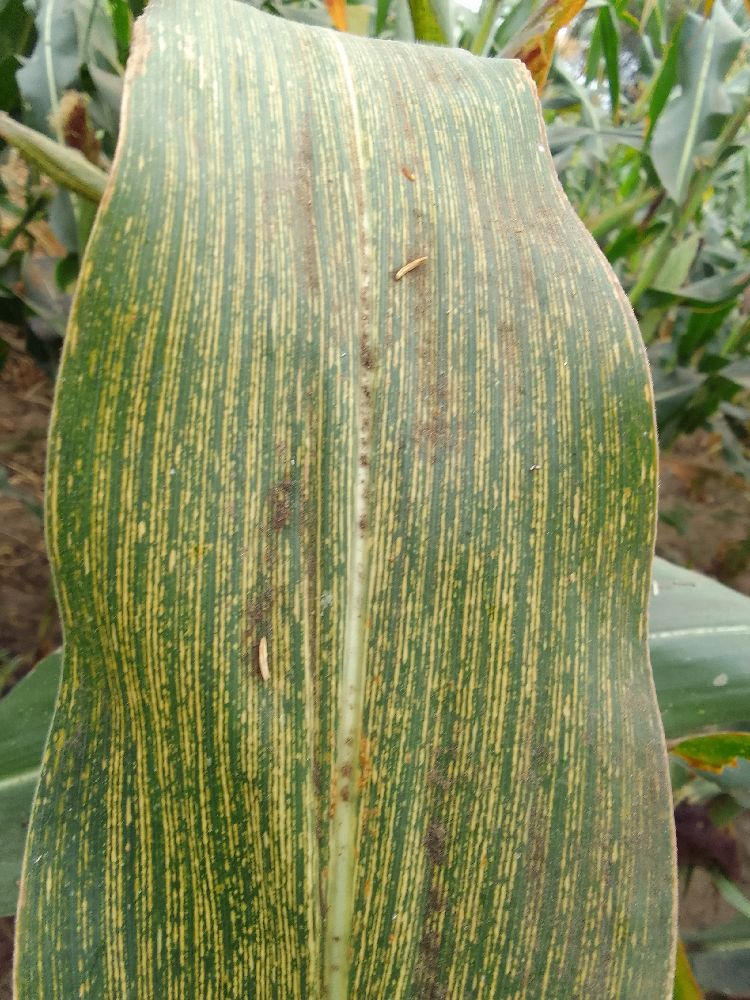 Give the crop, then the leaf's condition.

maize, maize streak virus
